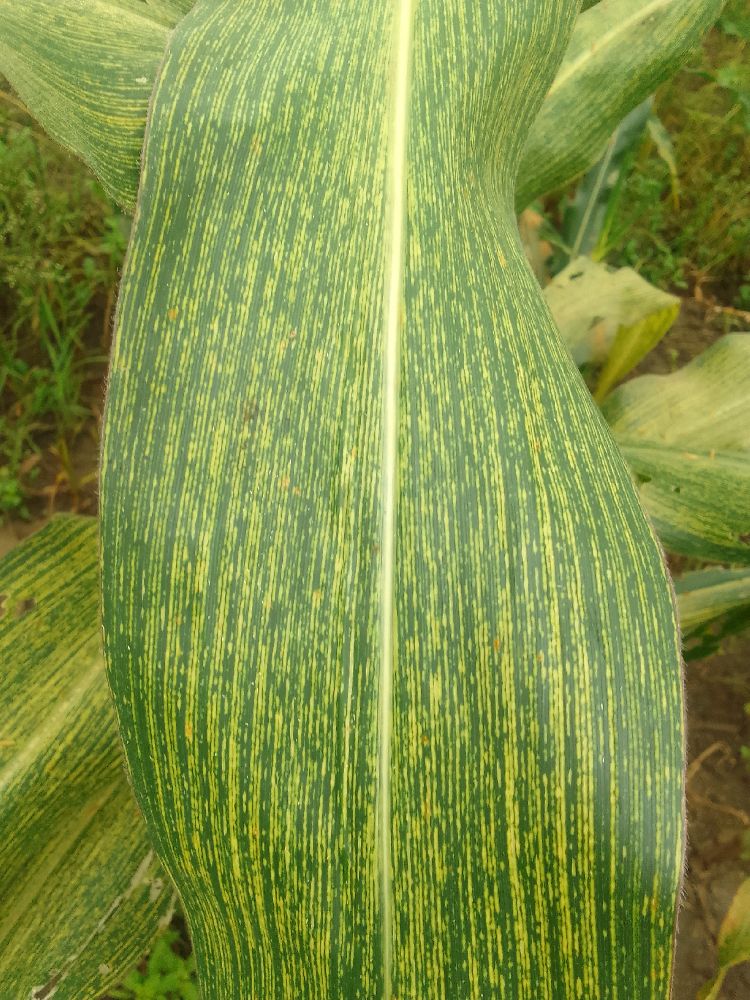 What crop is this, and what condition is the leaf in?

maize, maize streak virus
